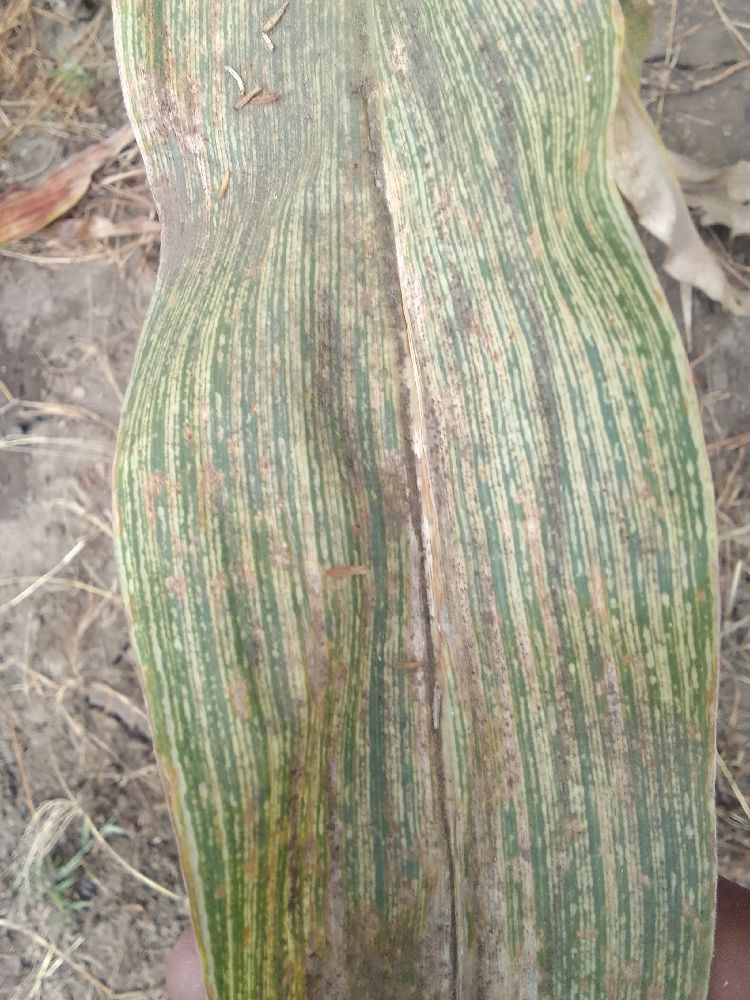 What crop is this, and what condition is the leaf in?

maize, maize streak virus
